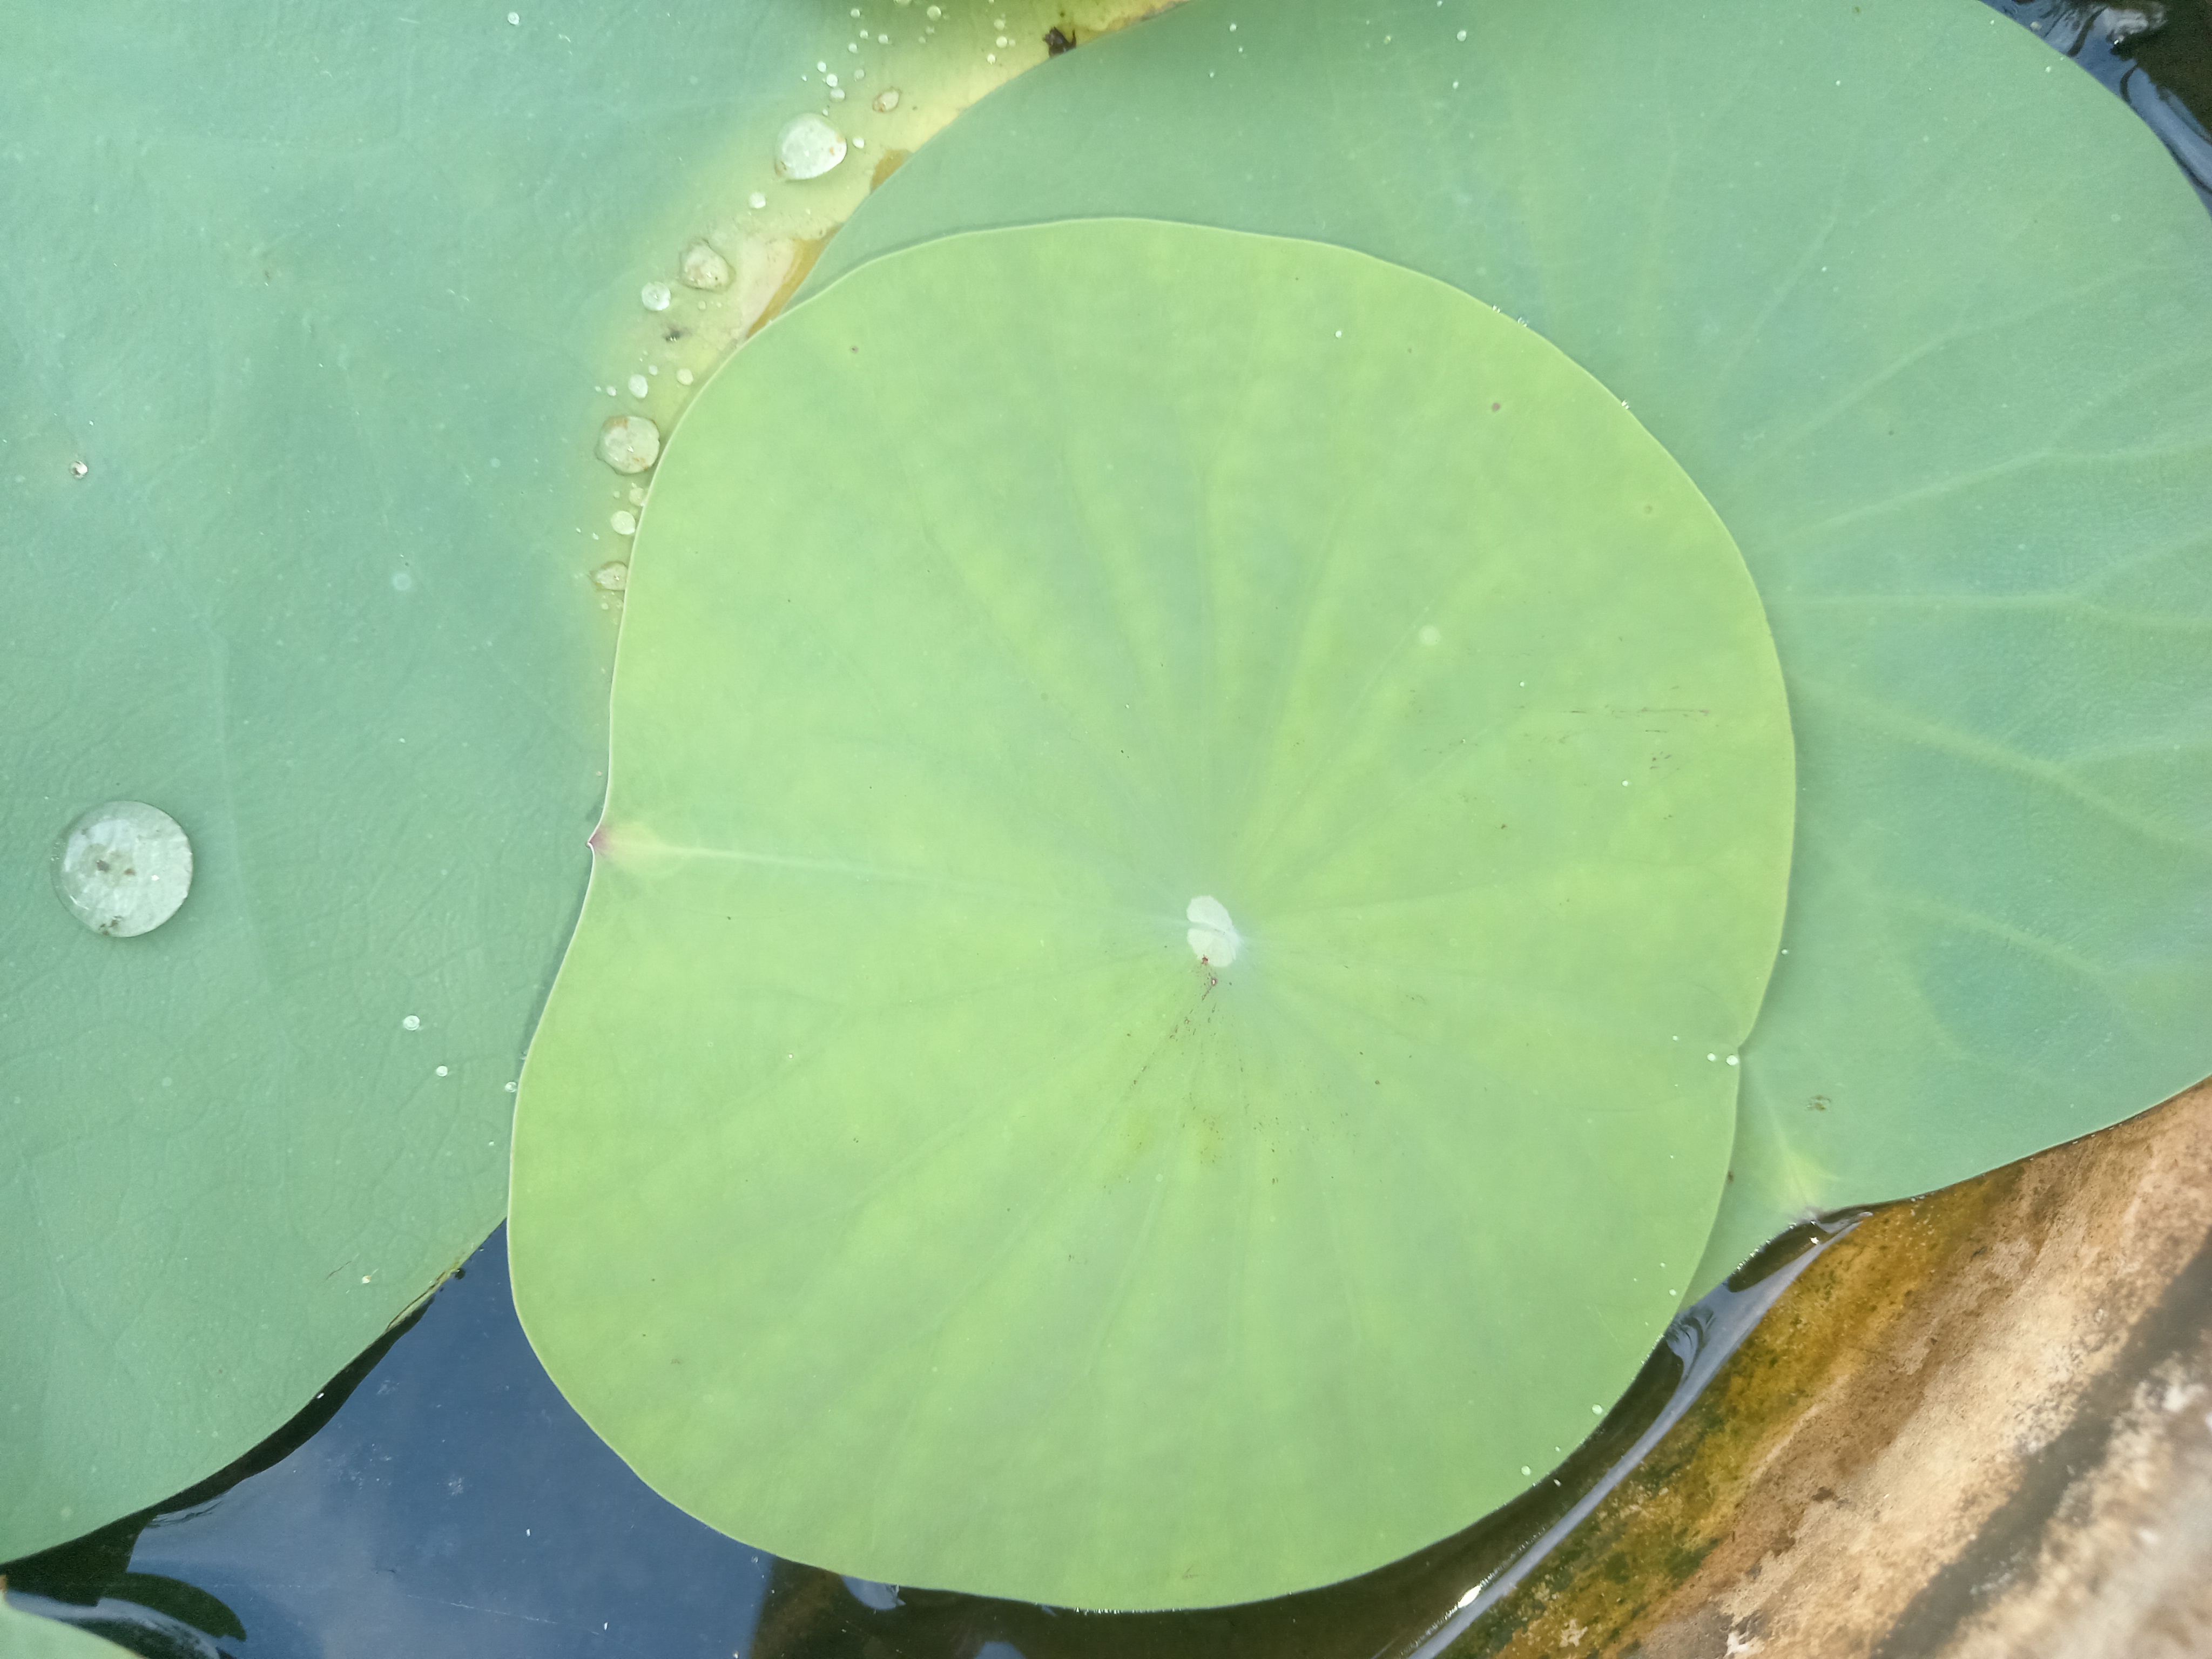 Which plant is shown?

lotus
